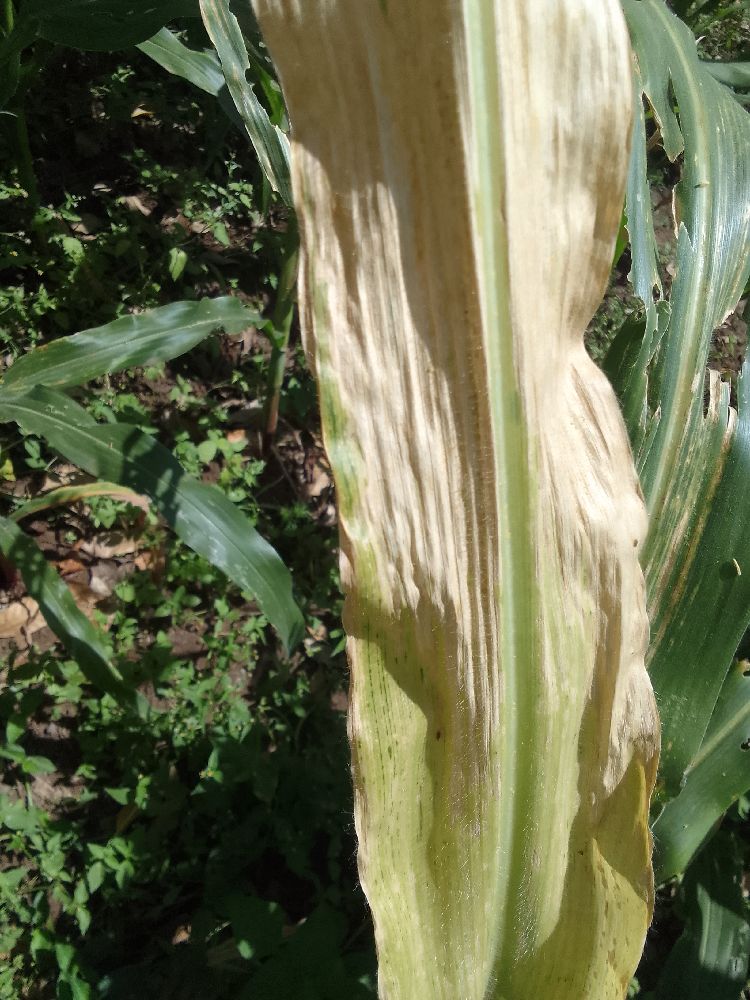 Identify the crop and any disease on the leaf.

maize, maize lethal necrosis
